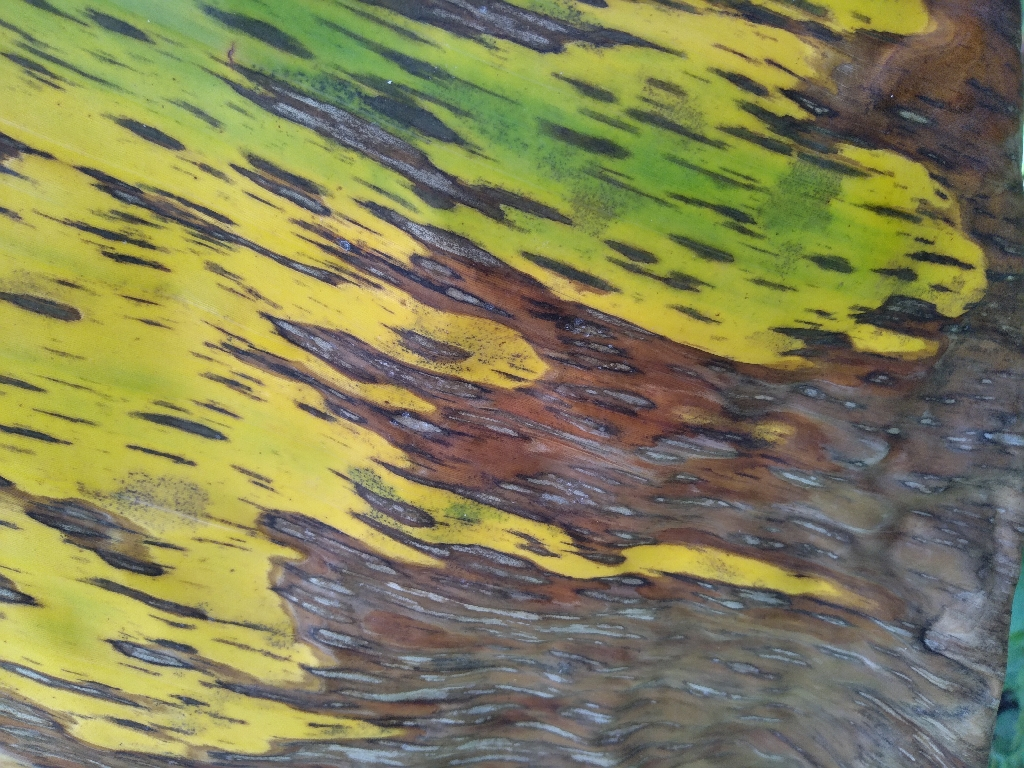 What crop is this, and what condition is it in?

banana, black sigatoka
